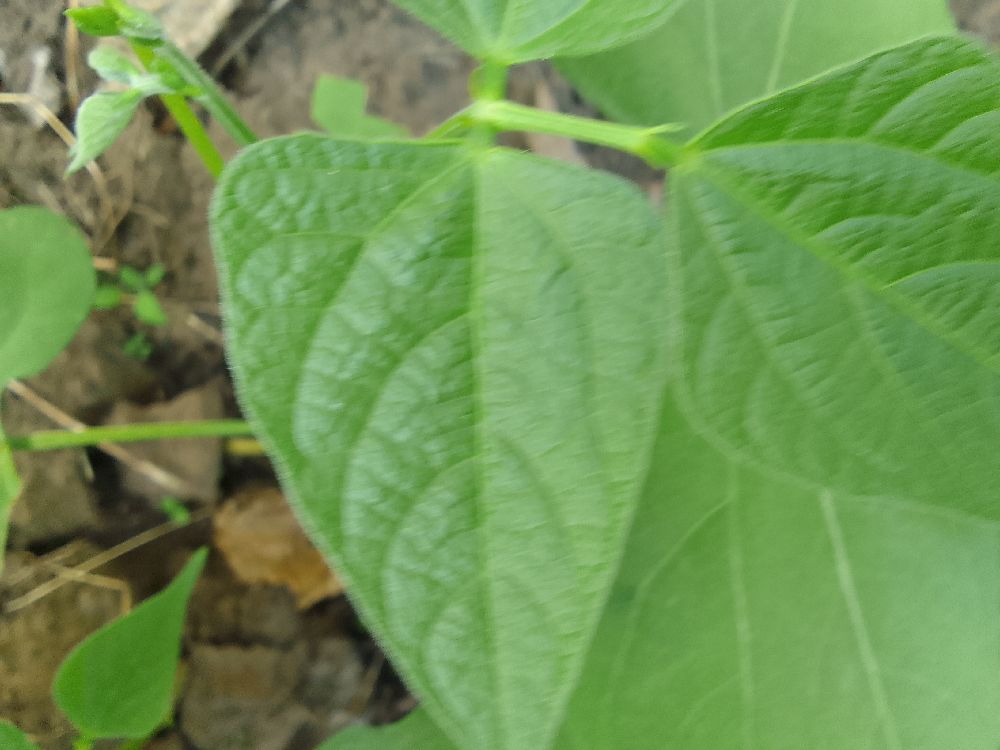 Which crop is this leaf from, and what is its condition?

common bean, healthy
